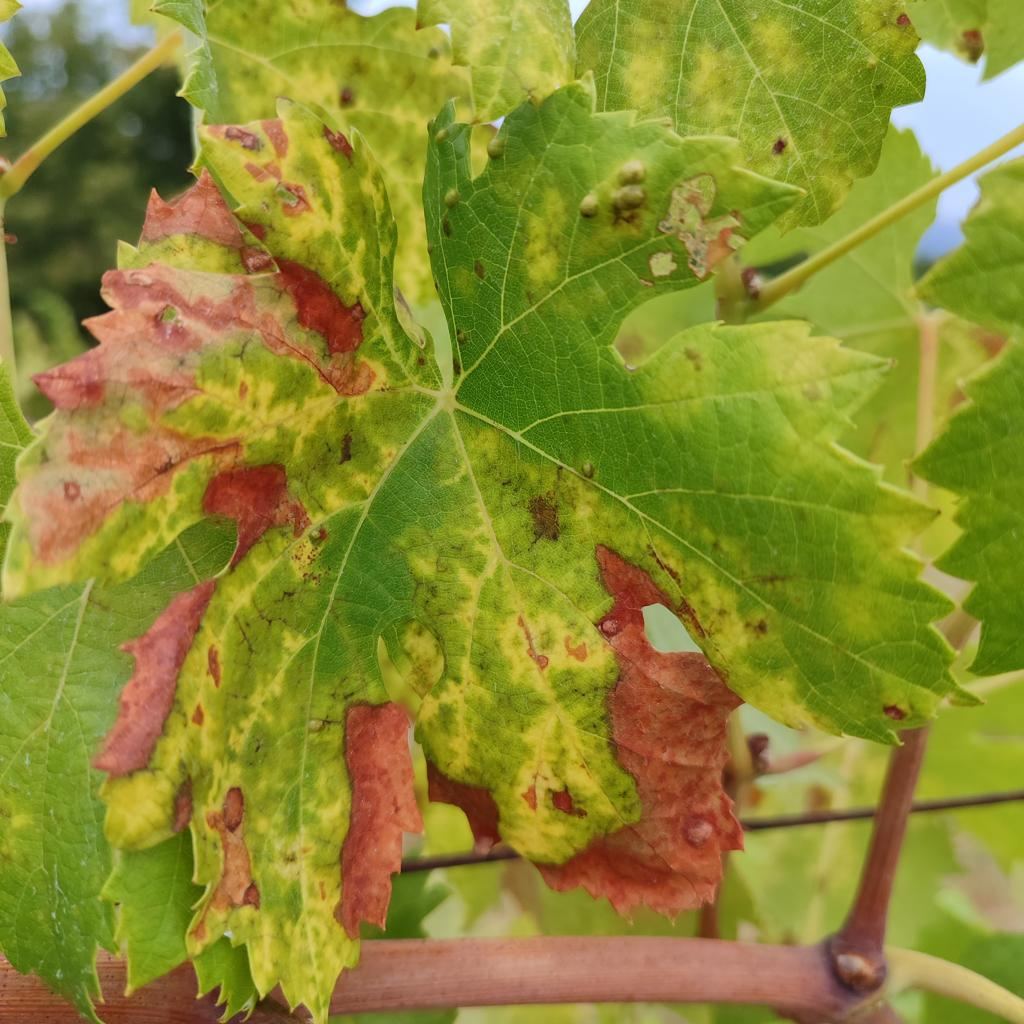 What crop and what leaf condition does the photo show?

grapevine, esca complex
